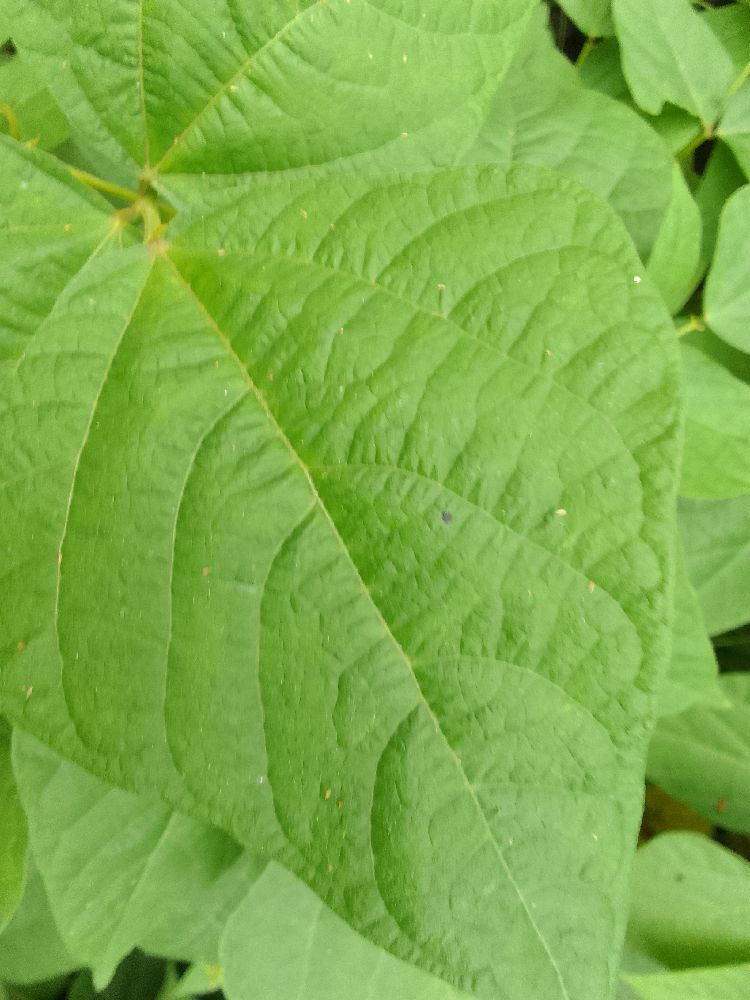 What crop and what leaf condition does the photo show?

common bean, healthy
